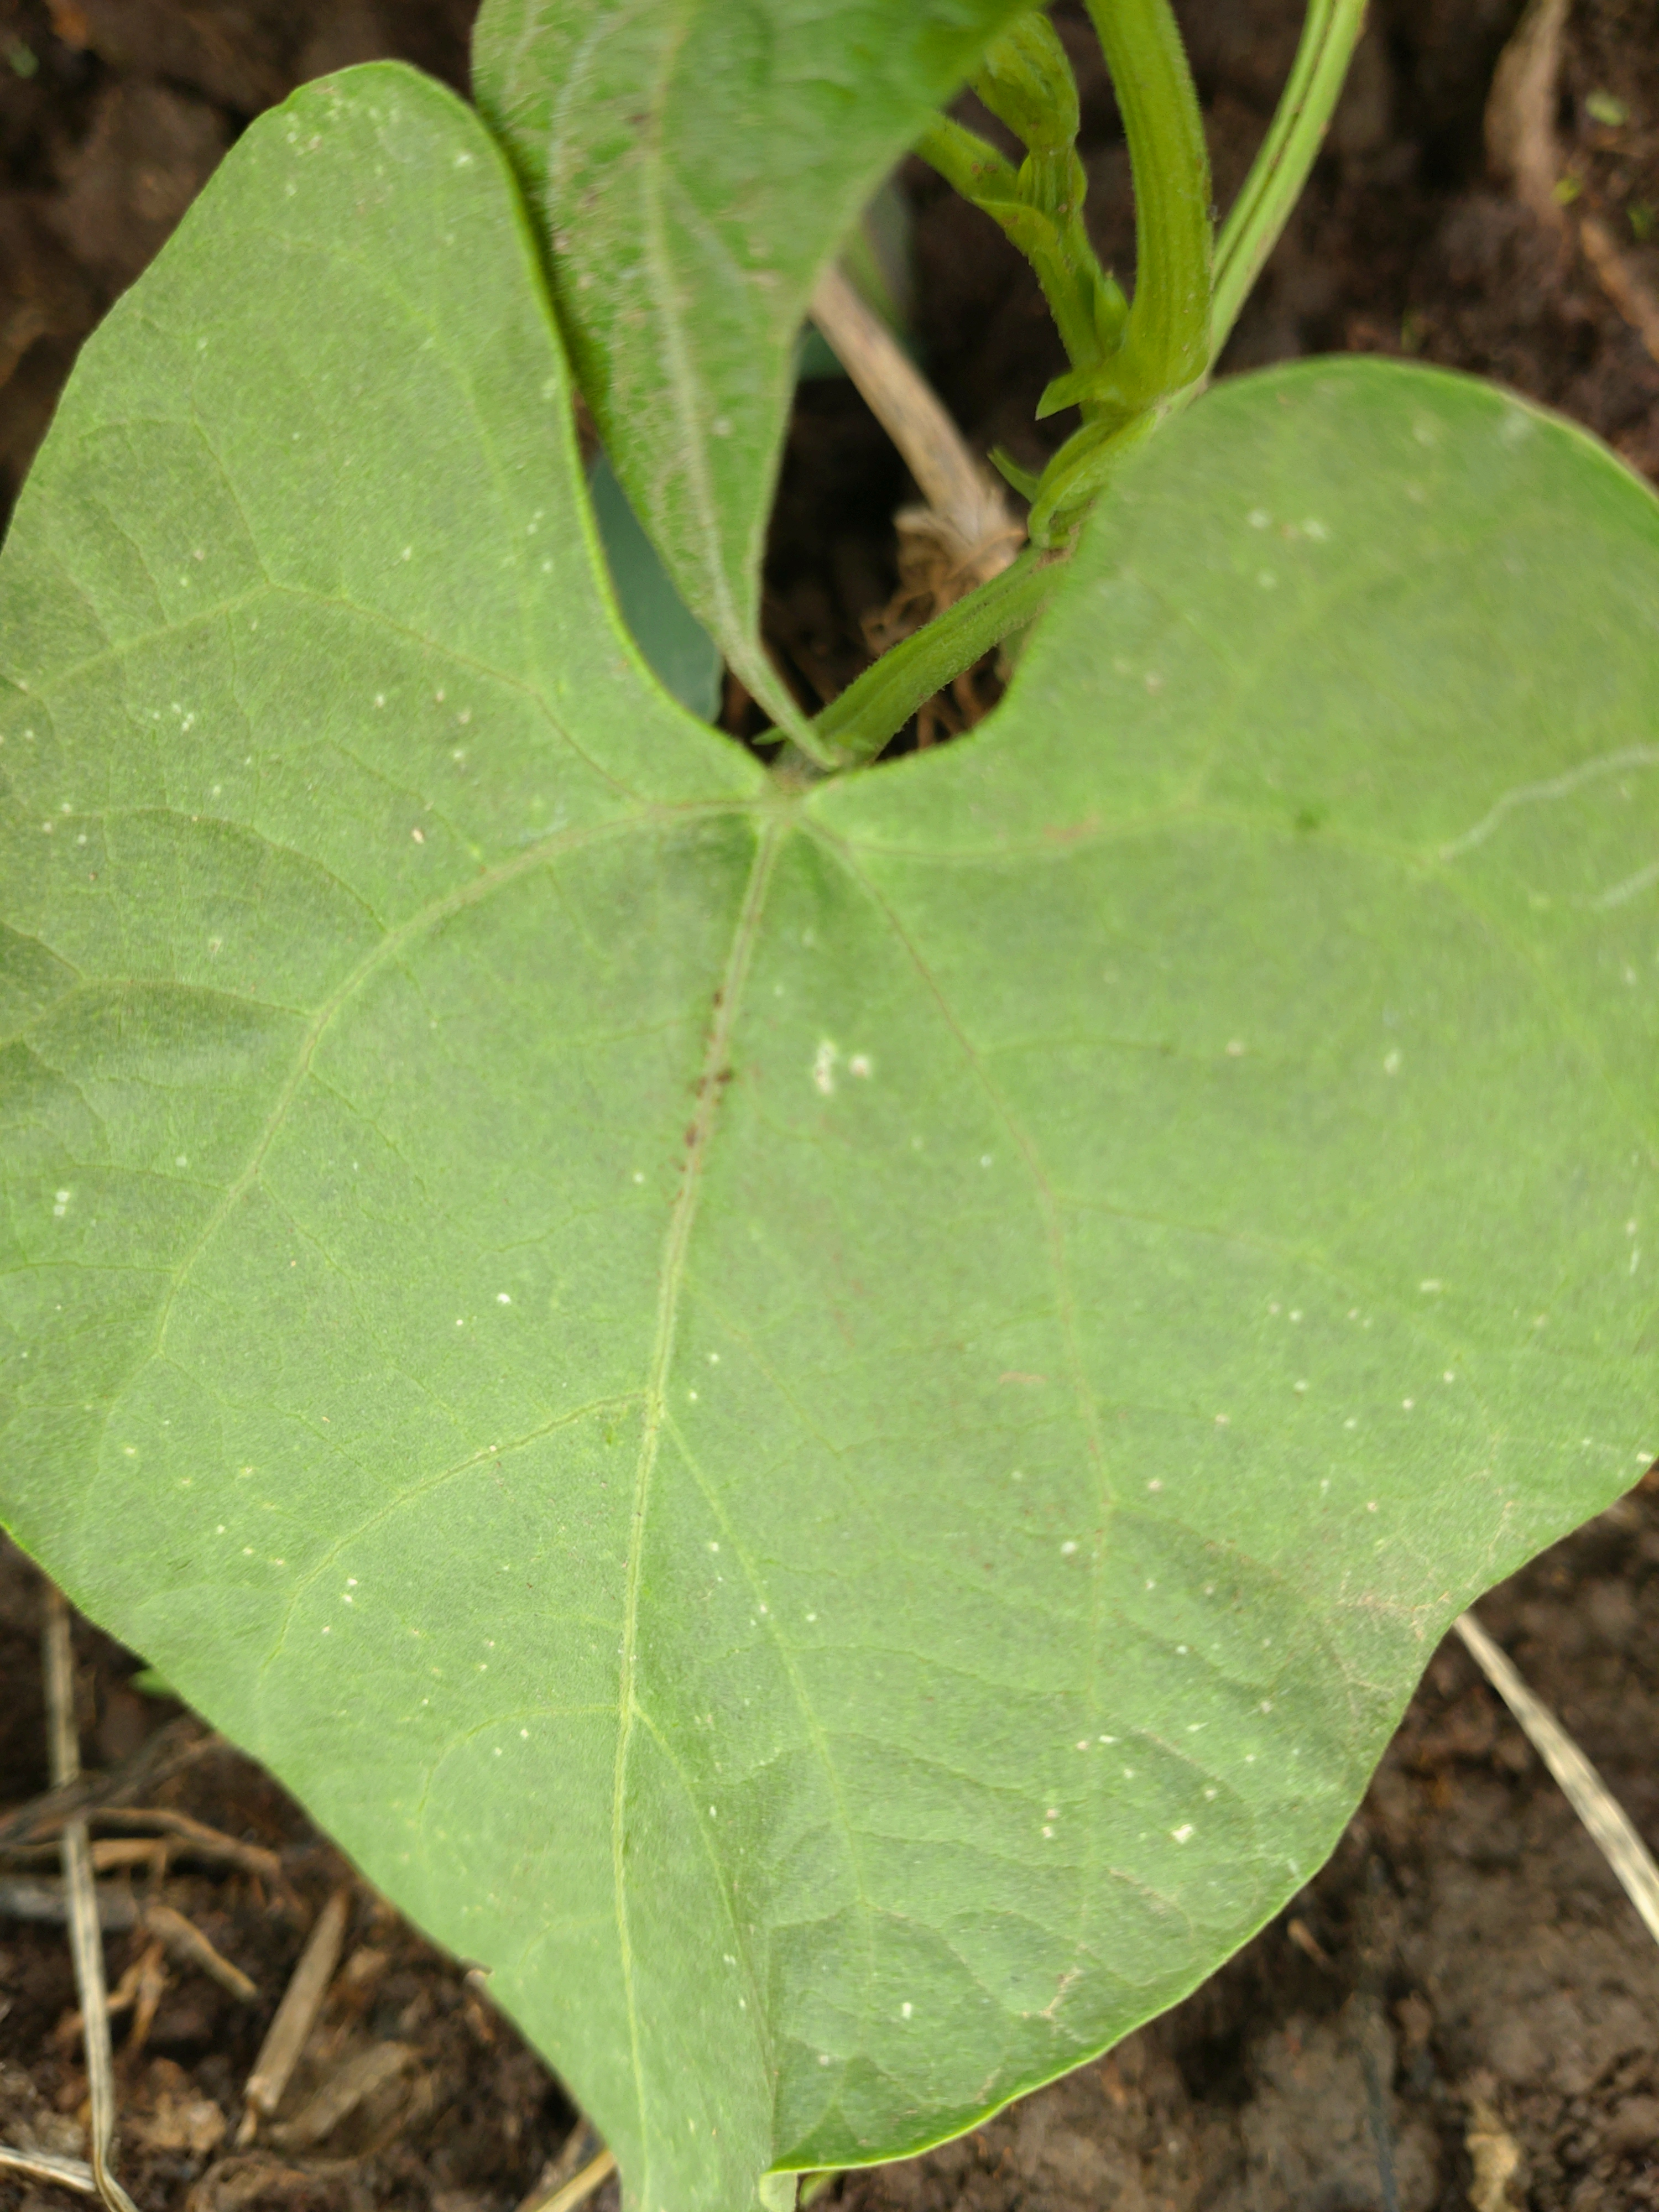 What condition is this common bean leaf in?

healthy
